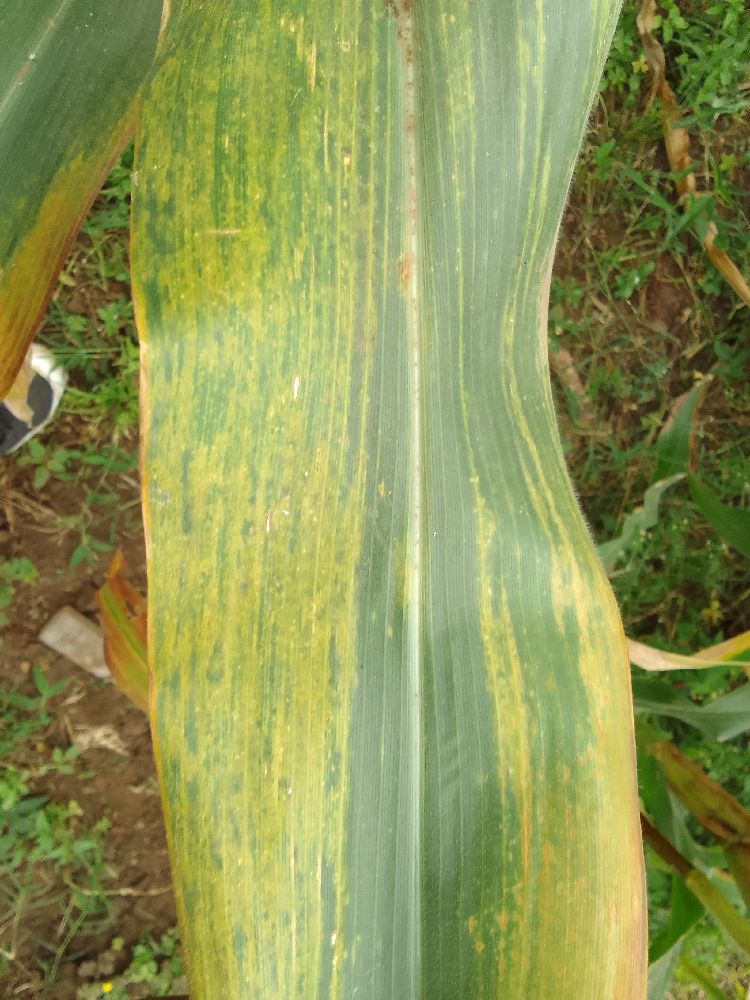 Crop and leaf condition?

maize, maize lethal necrosis
